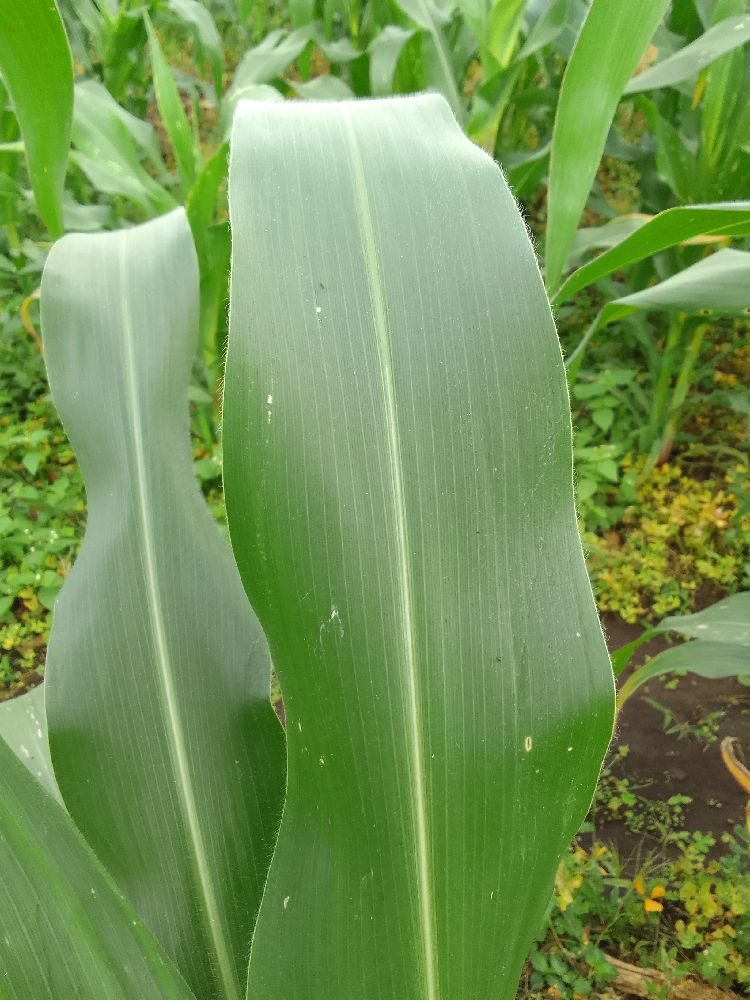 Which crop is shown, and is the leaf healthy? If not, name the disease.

maize, healthy
